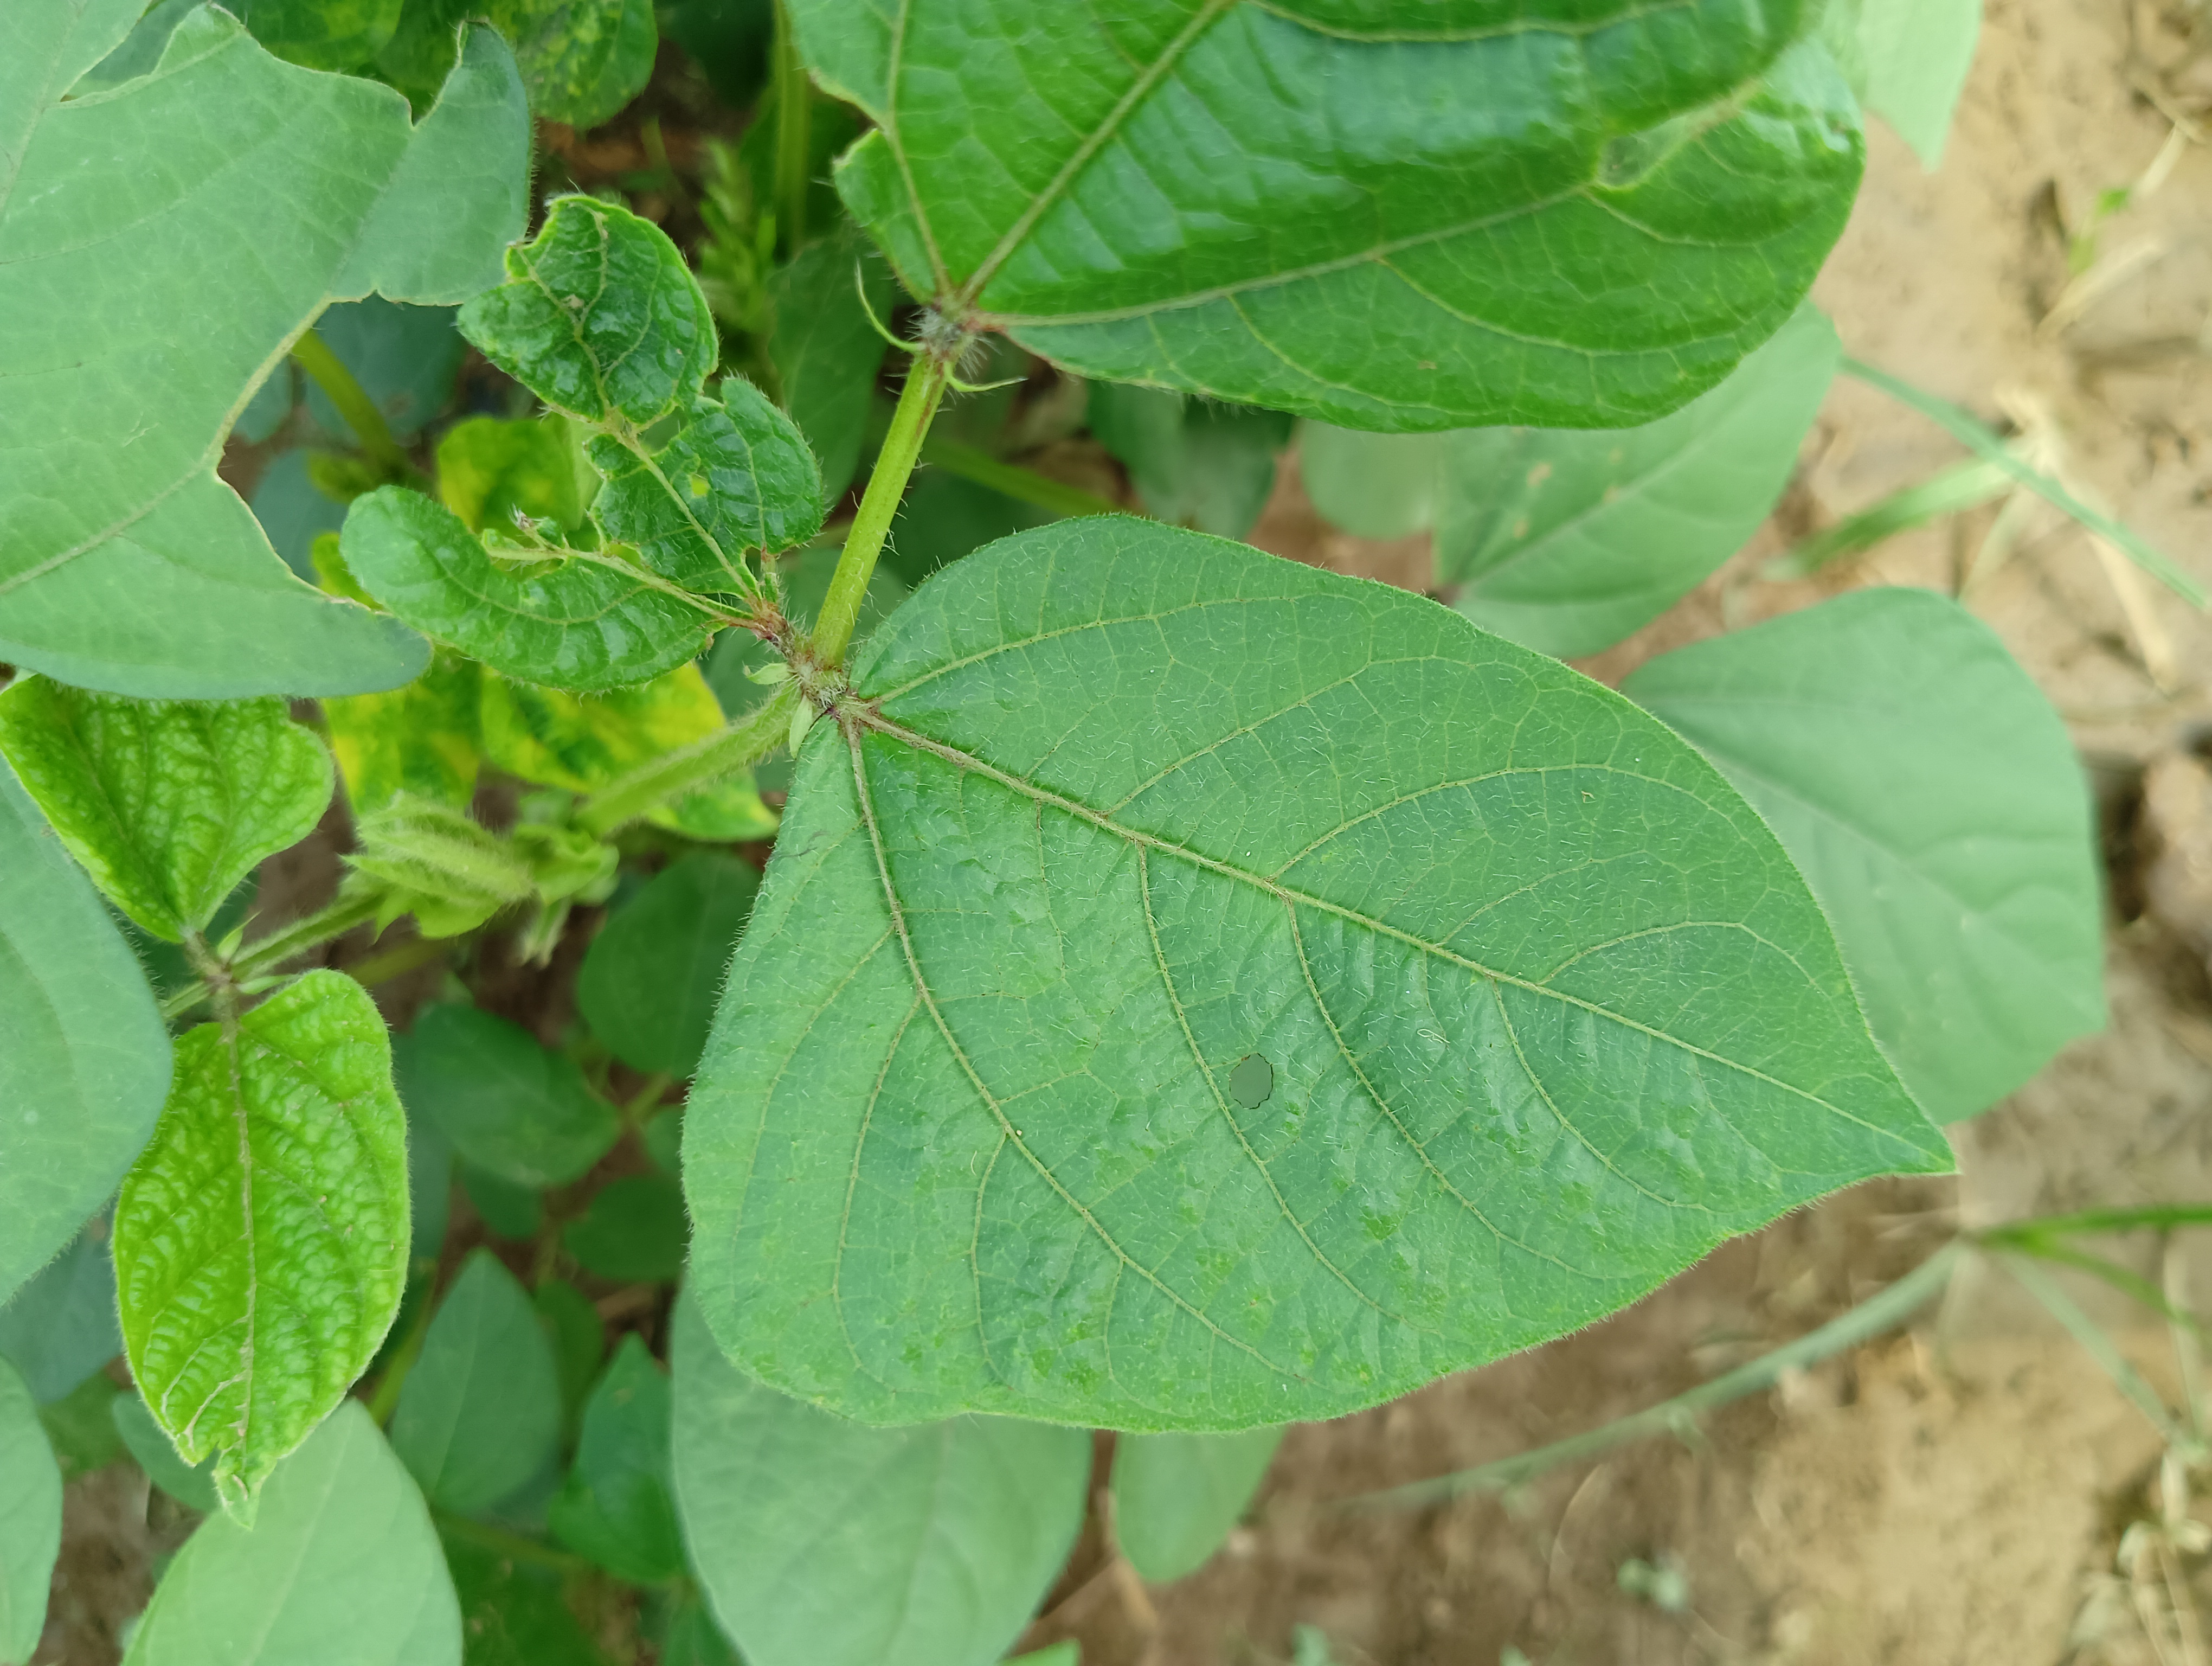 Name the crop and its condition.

mungbean, healthy
